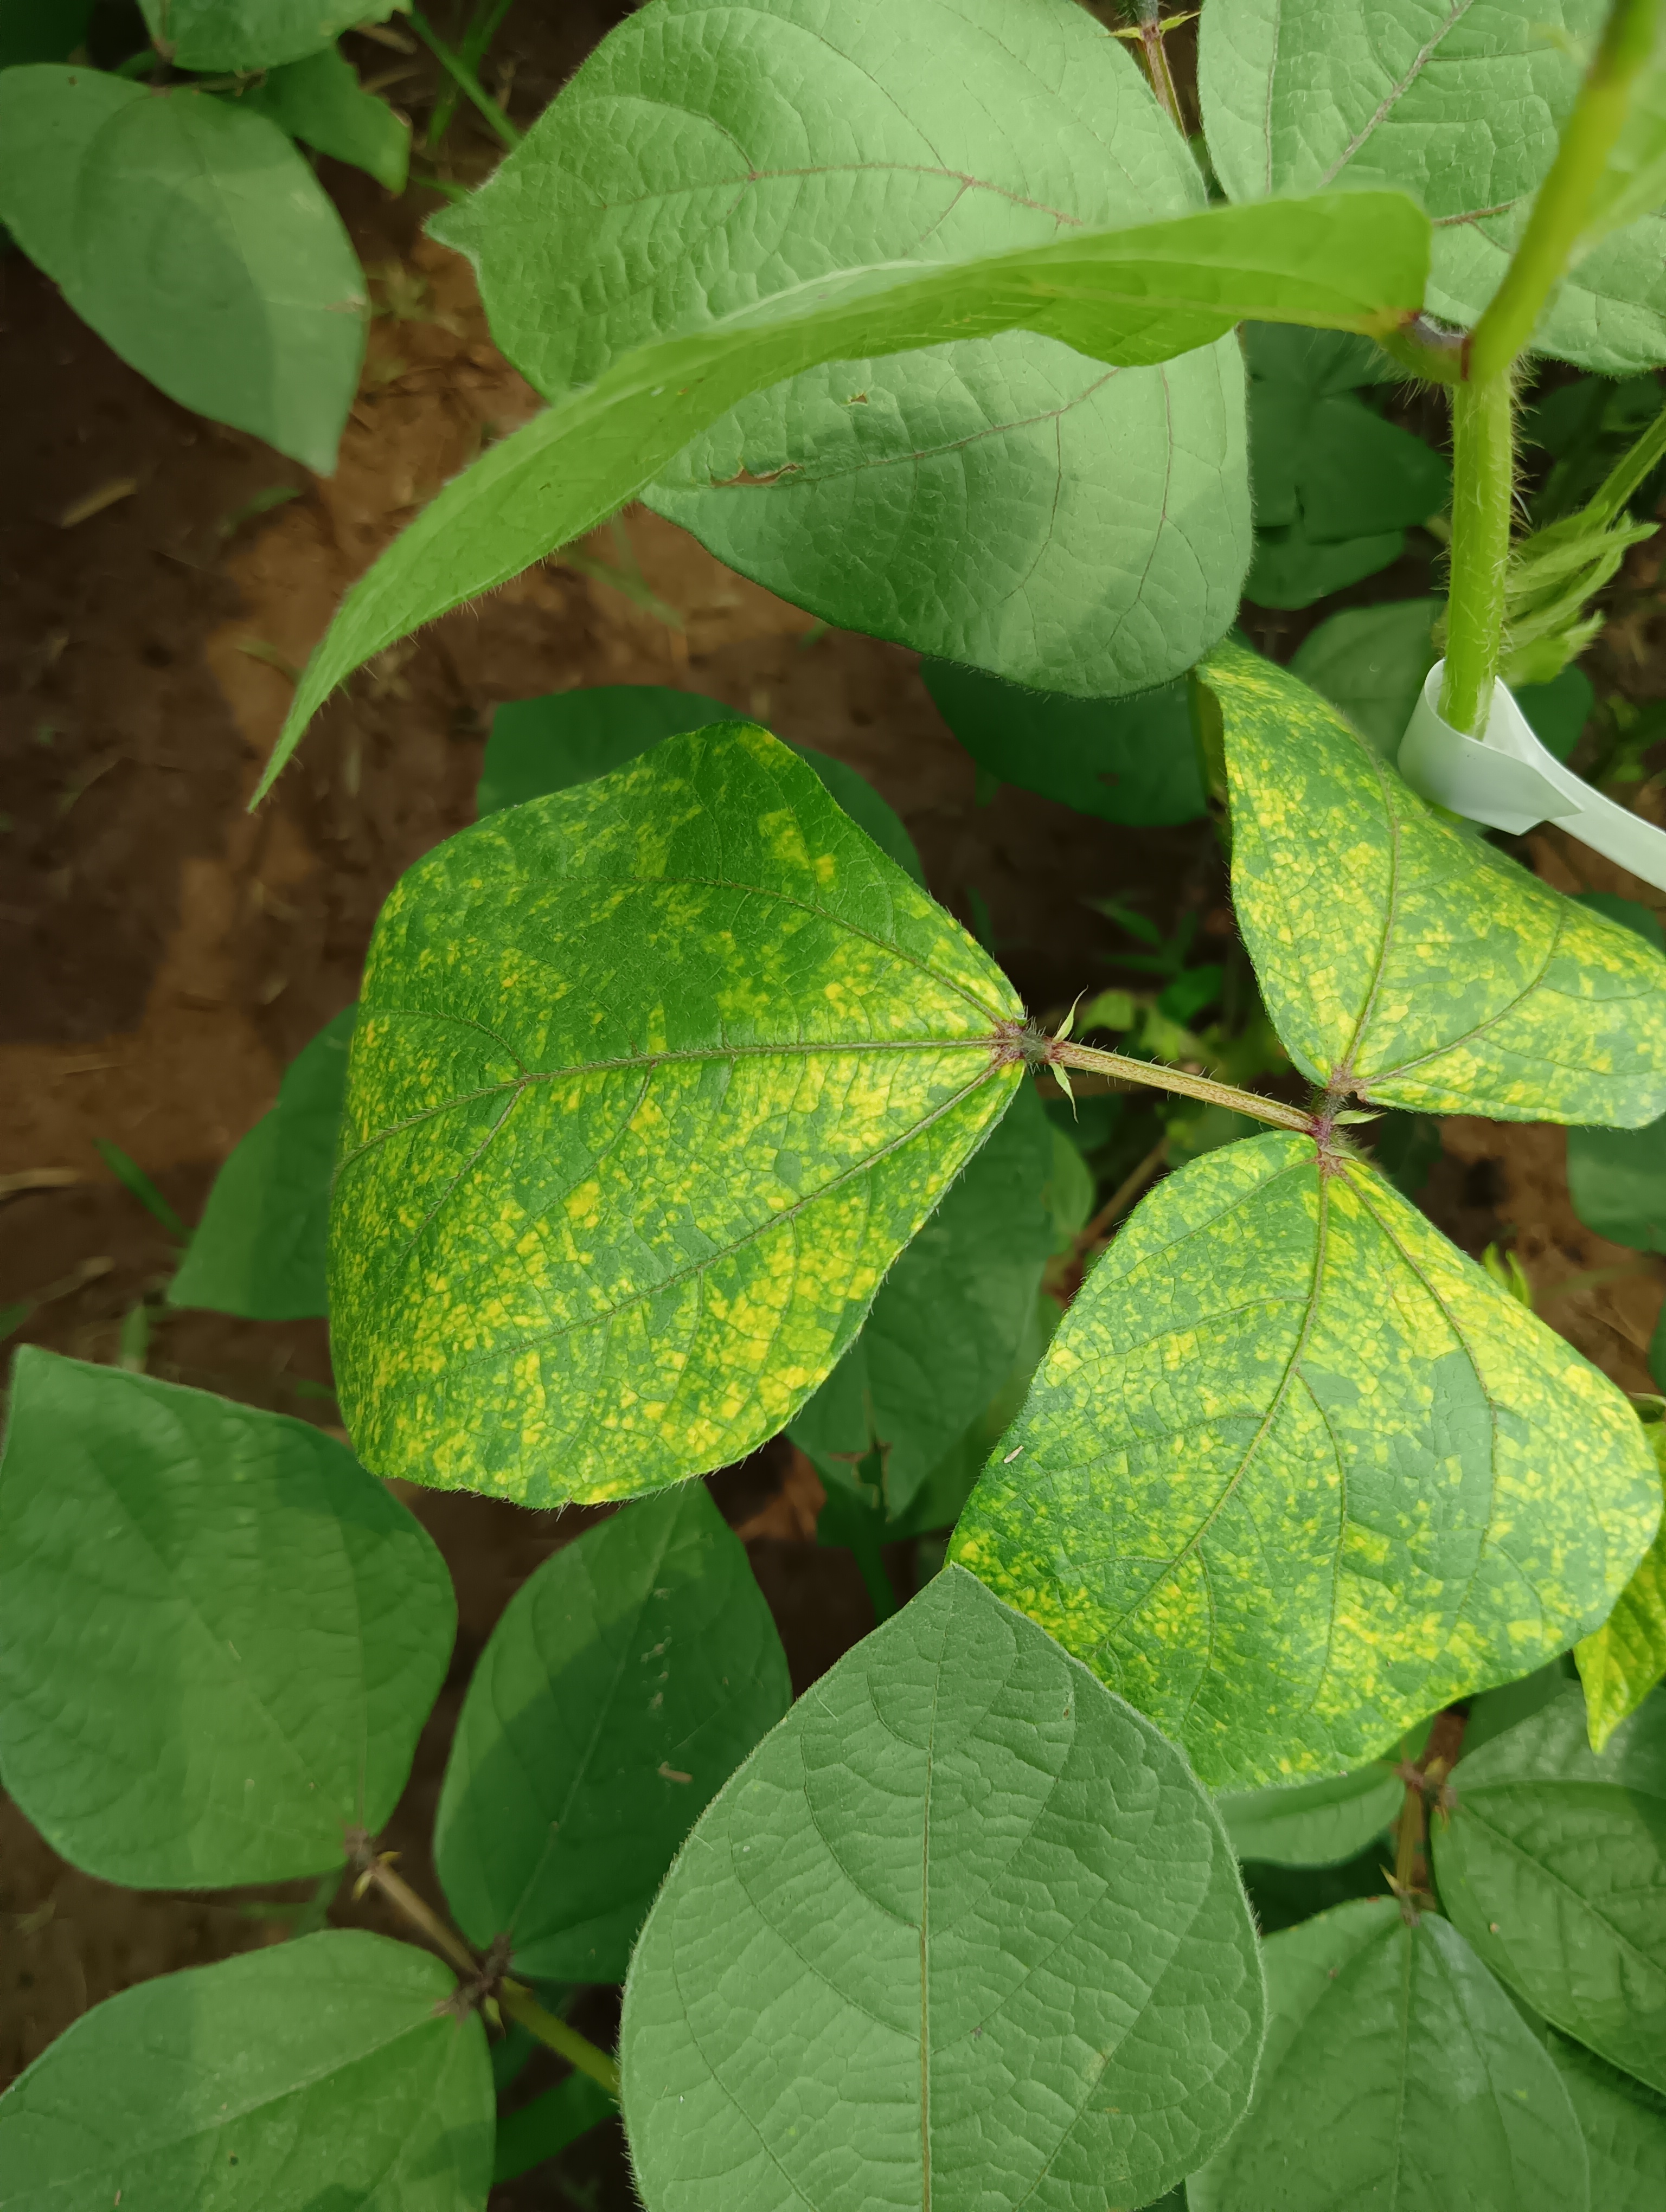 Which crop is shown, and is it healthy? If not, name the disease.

mungbean, yellow mosaic
